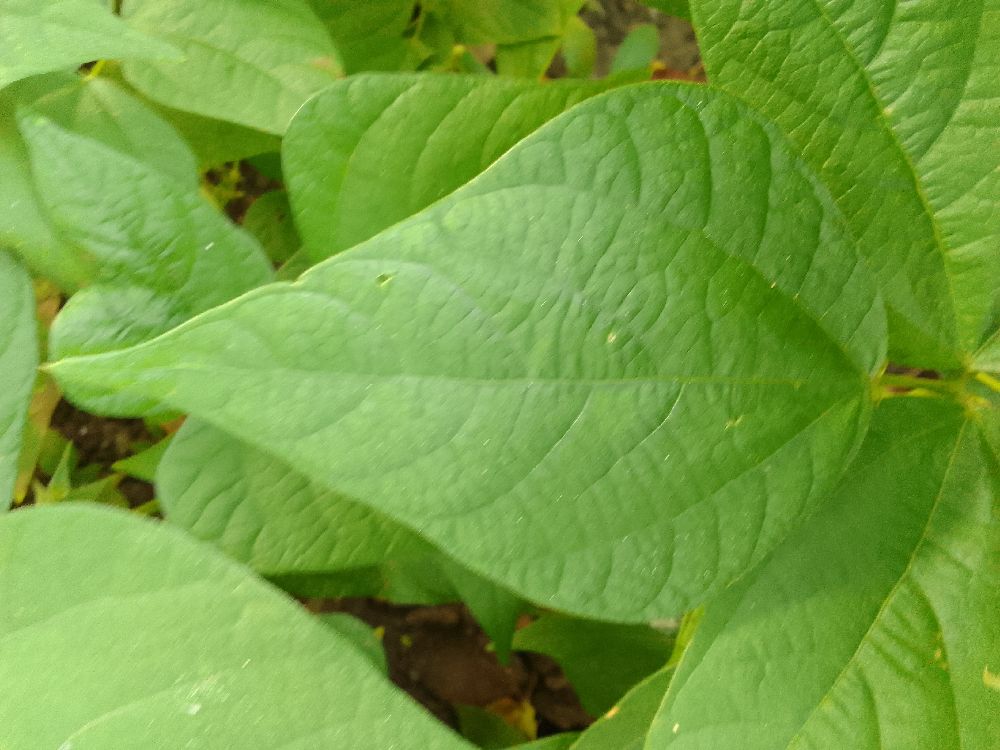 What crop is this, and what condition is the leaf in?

common bean, healthy
